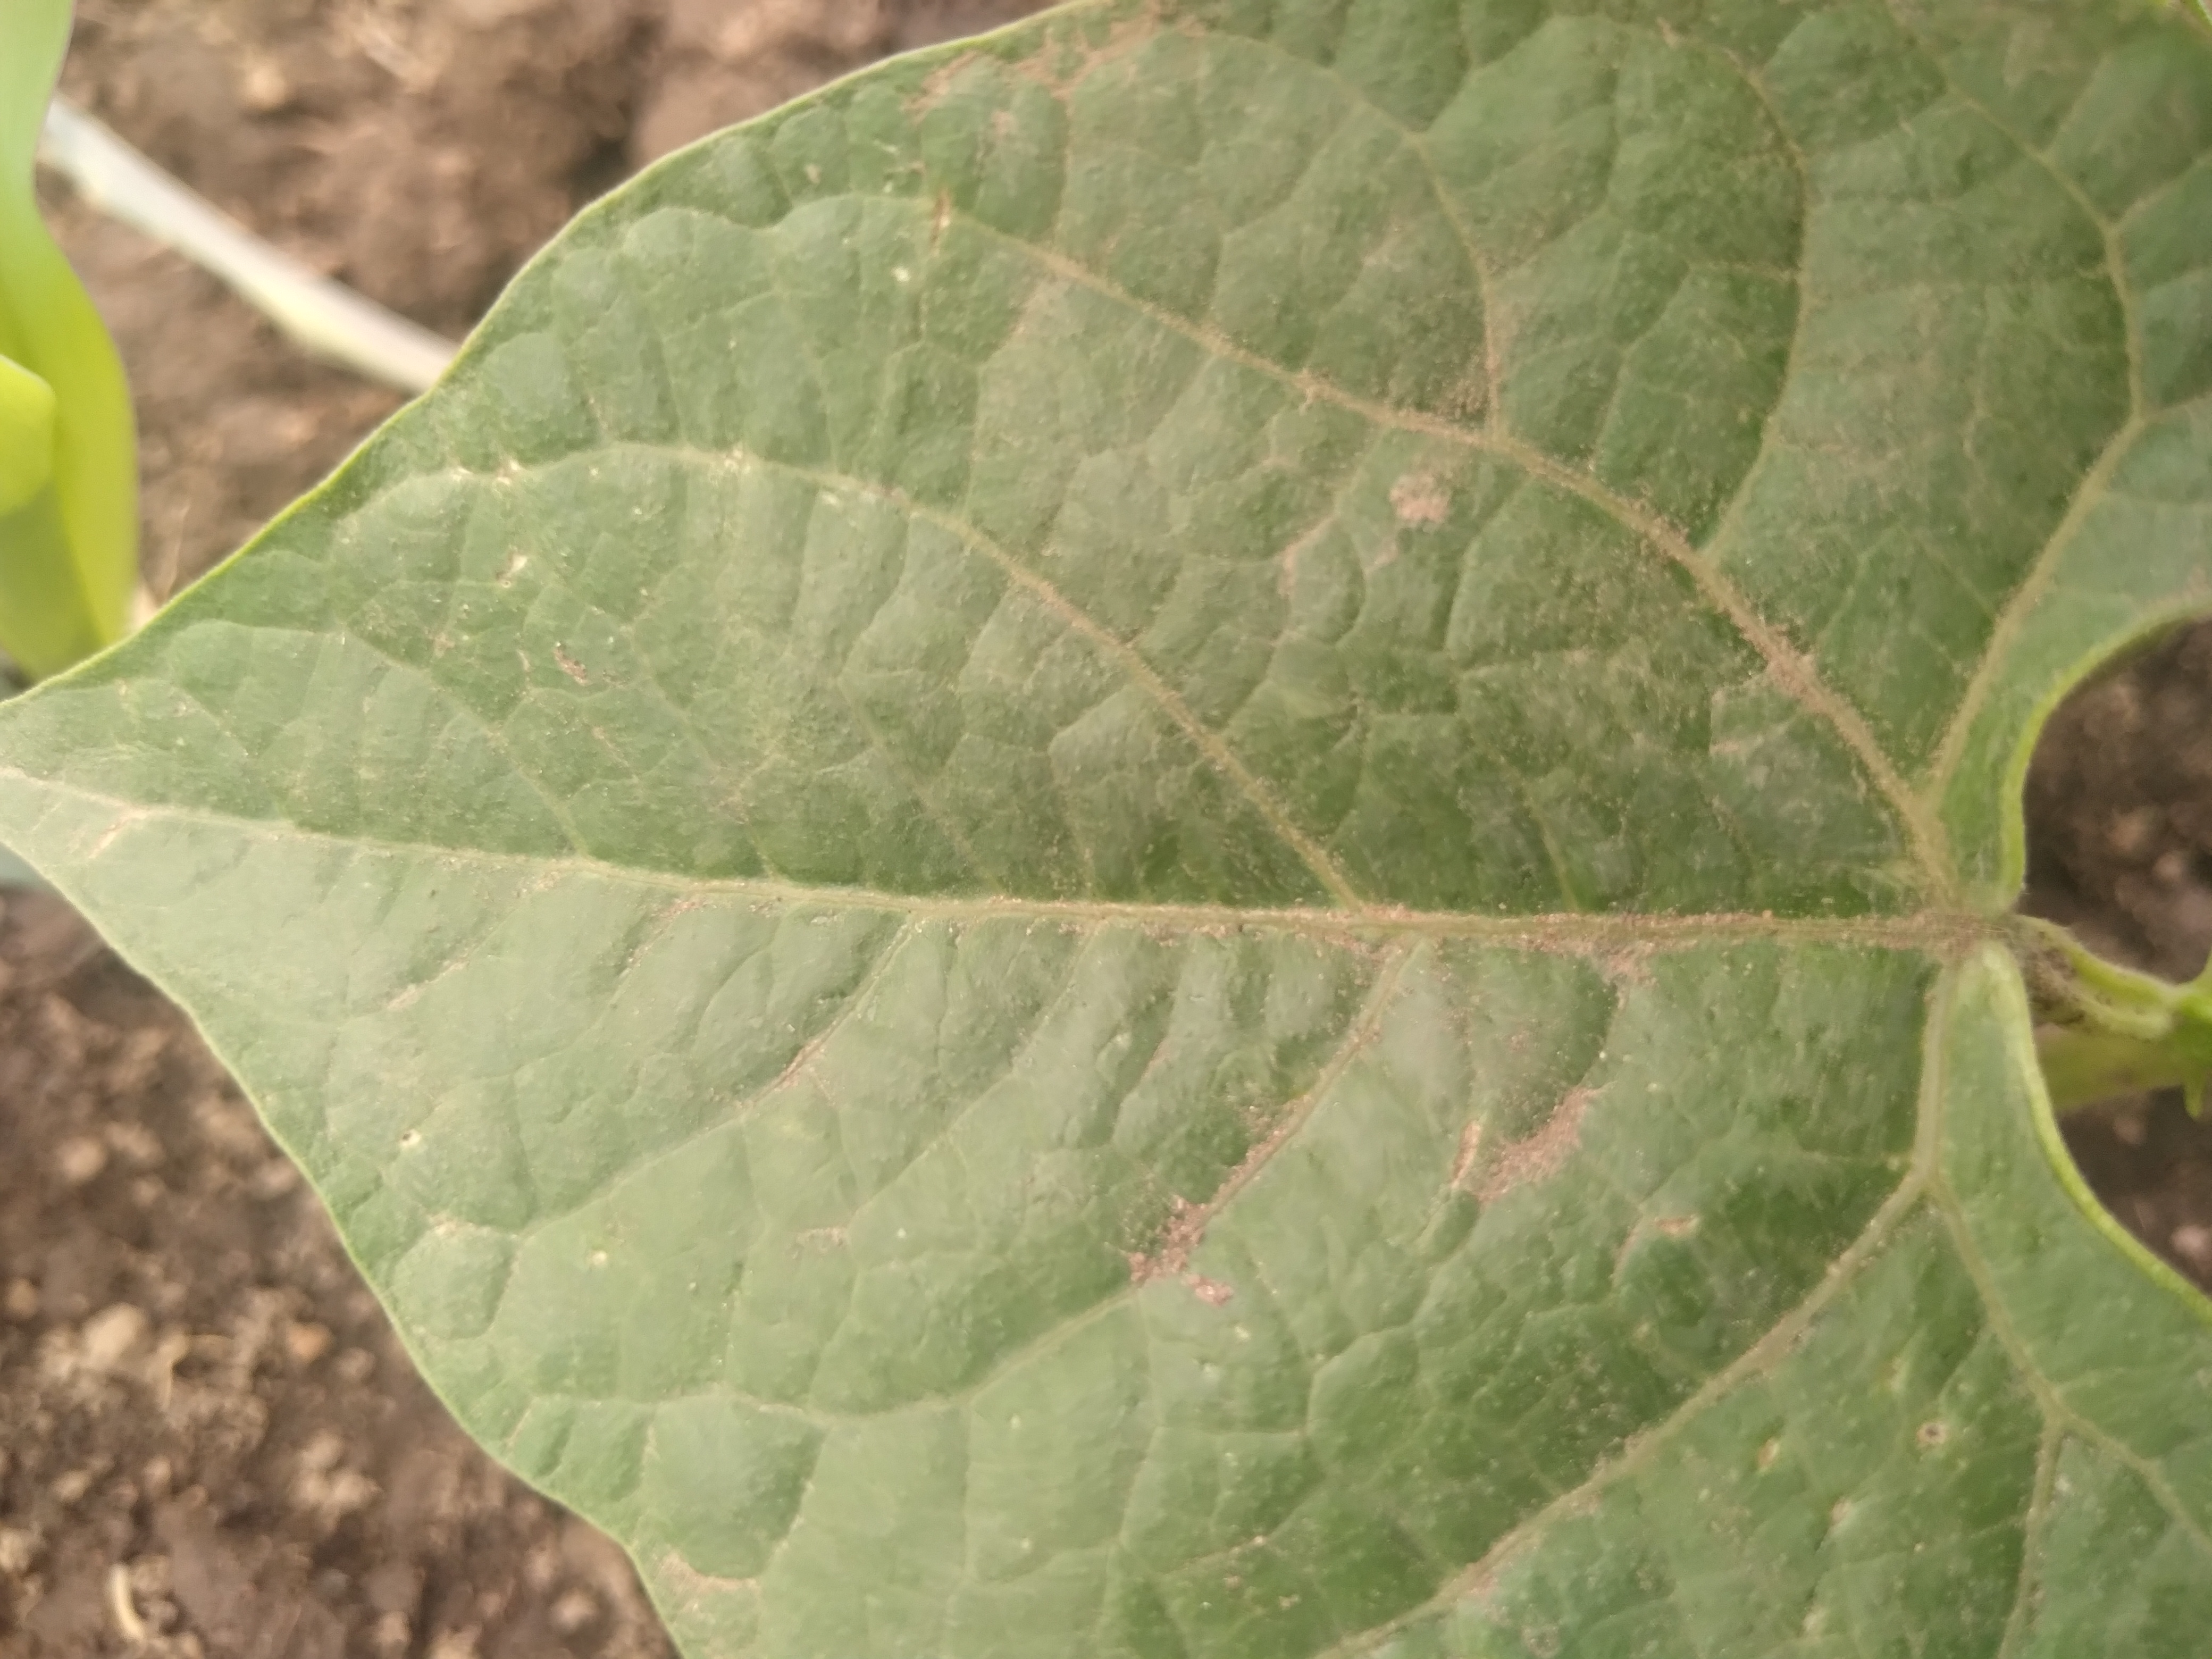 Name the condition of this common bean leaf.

healthy
